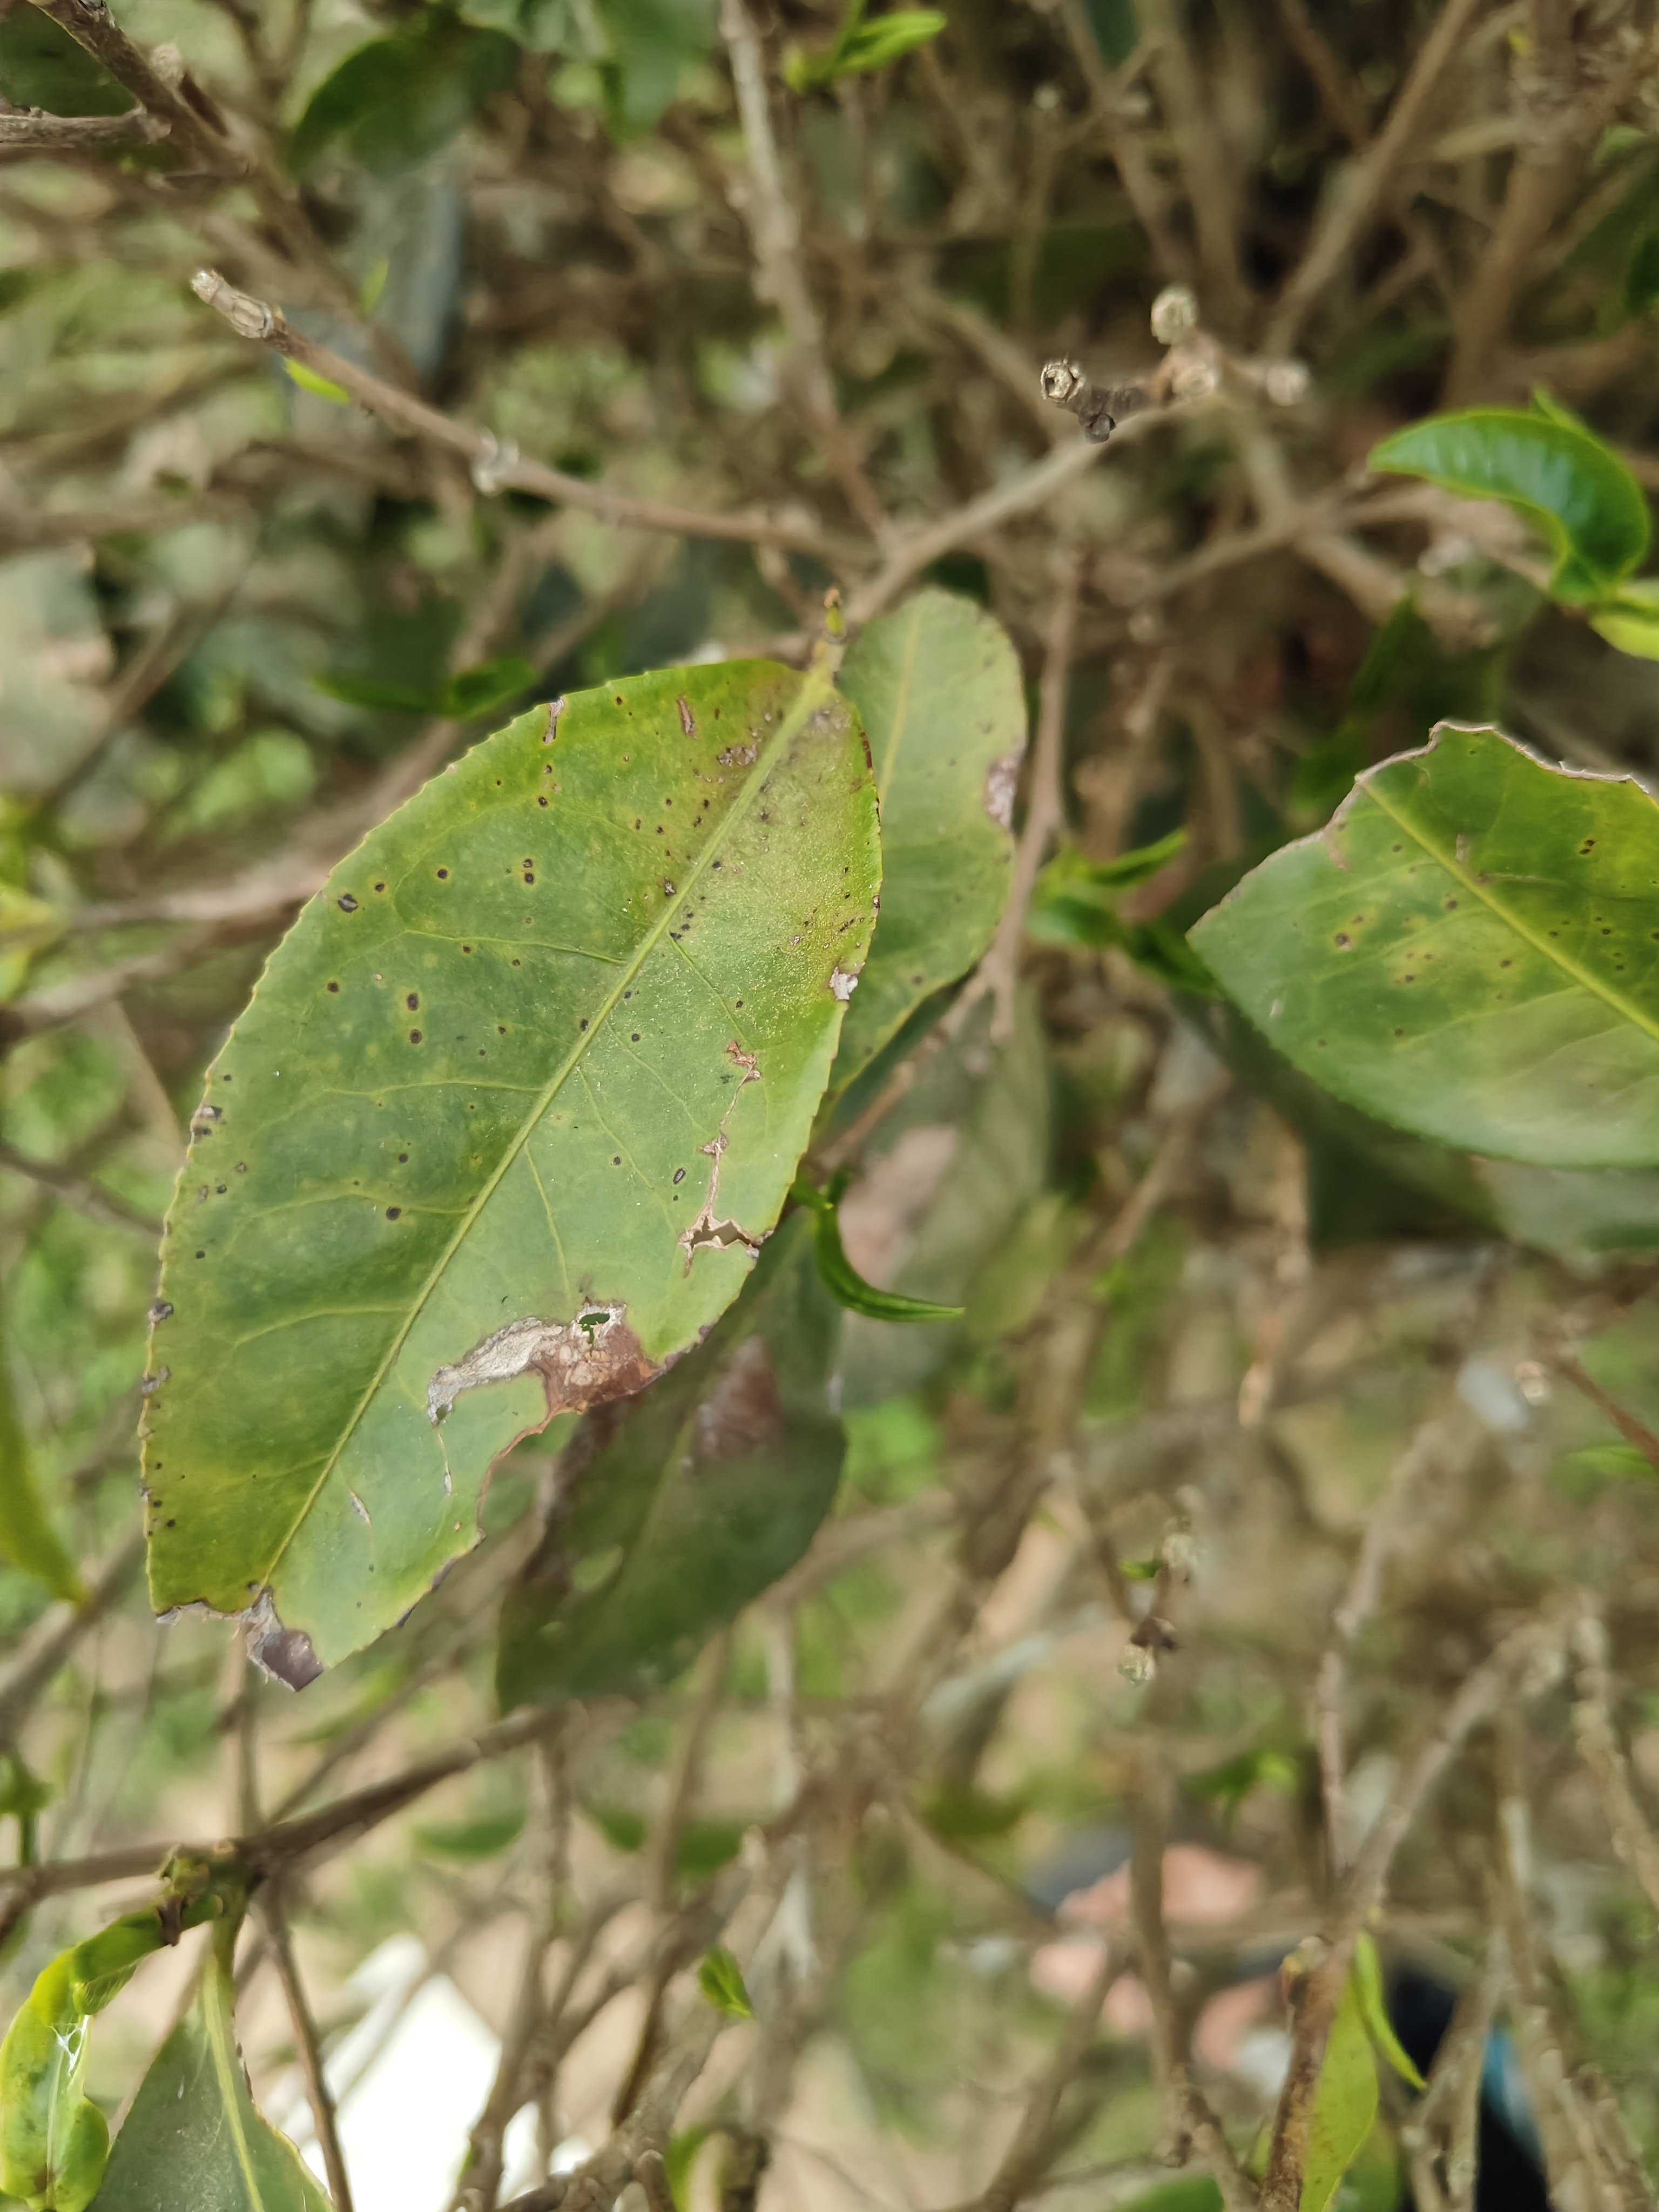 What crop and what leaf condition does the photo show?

tea, blight
